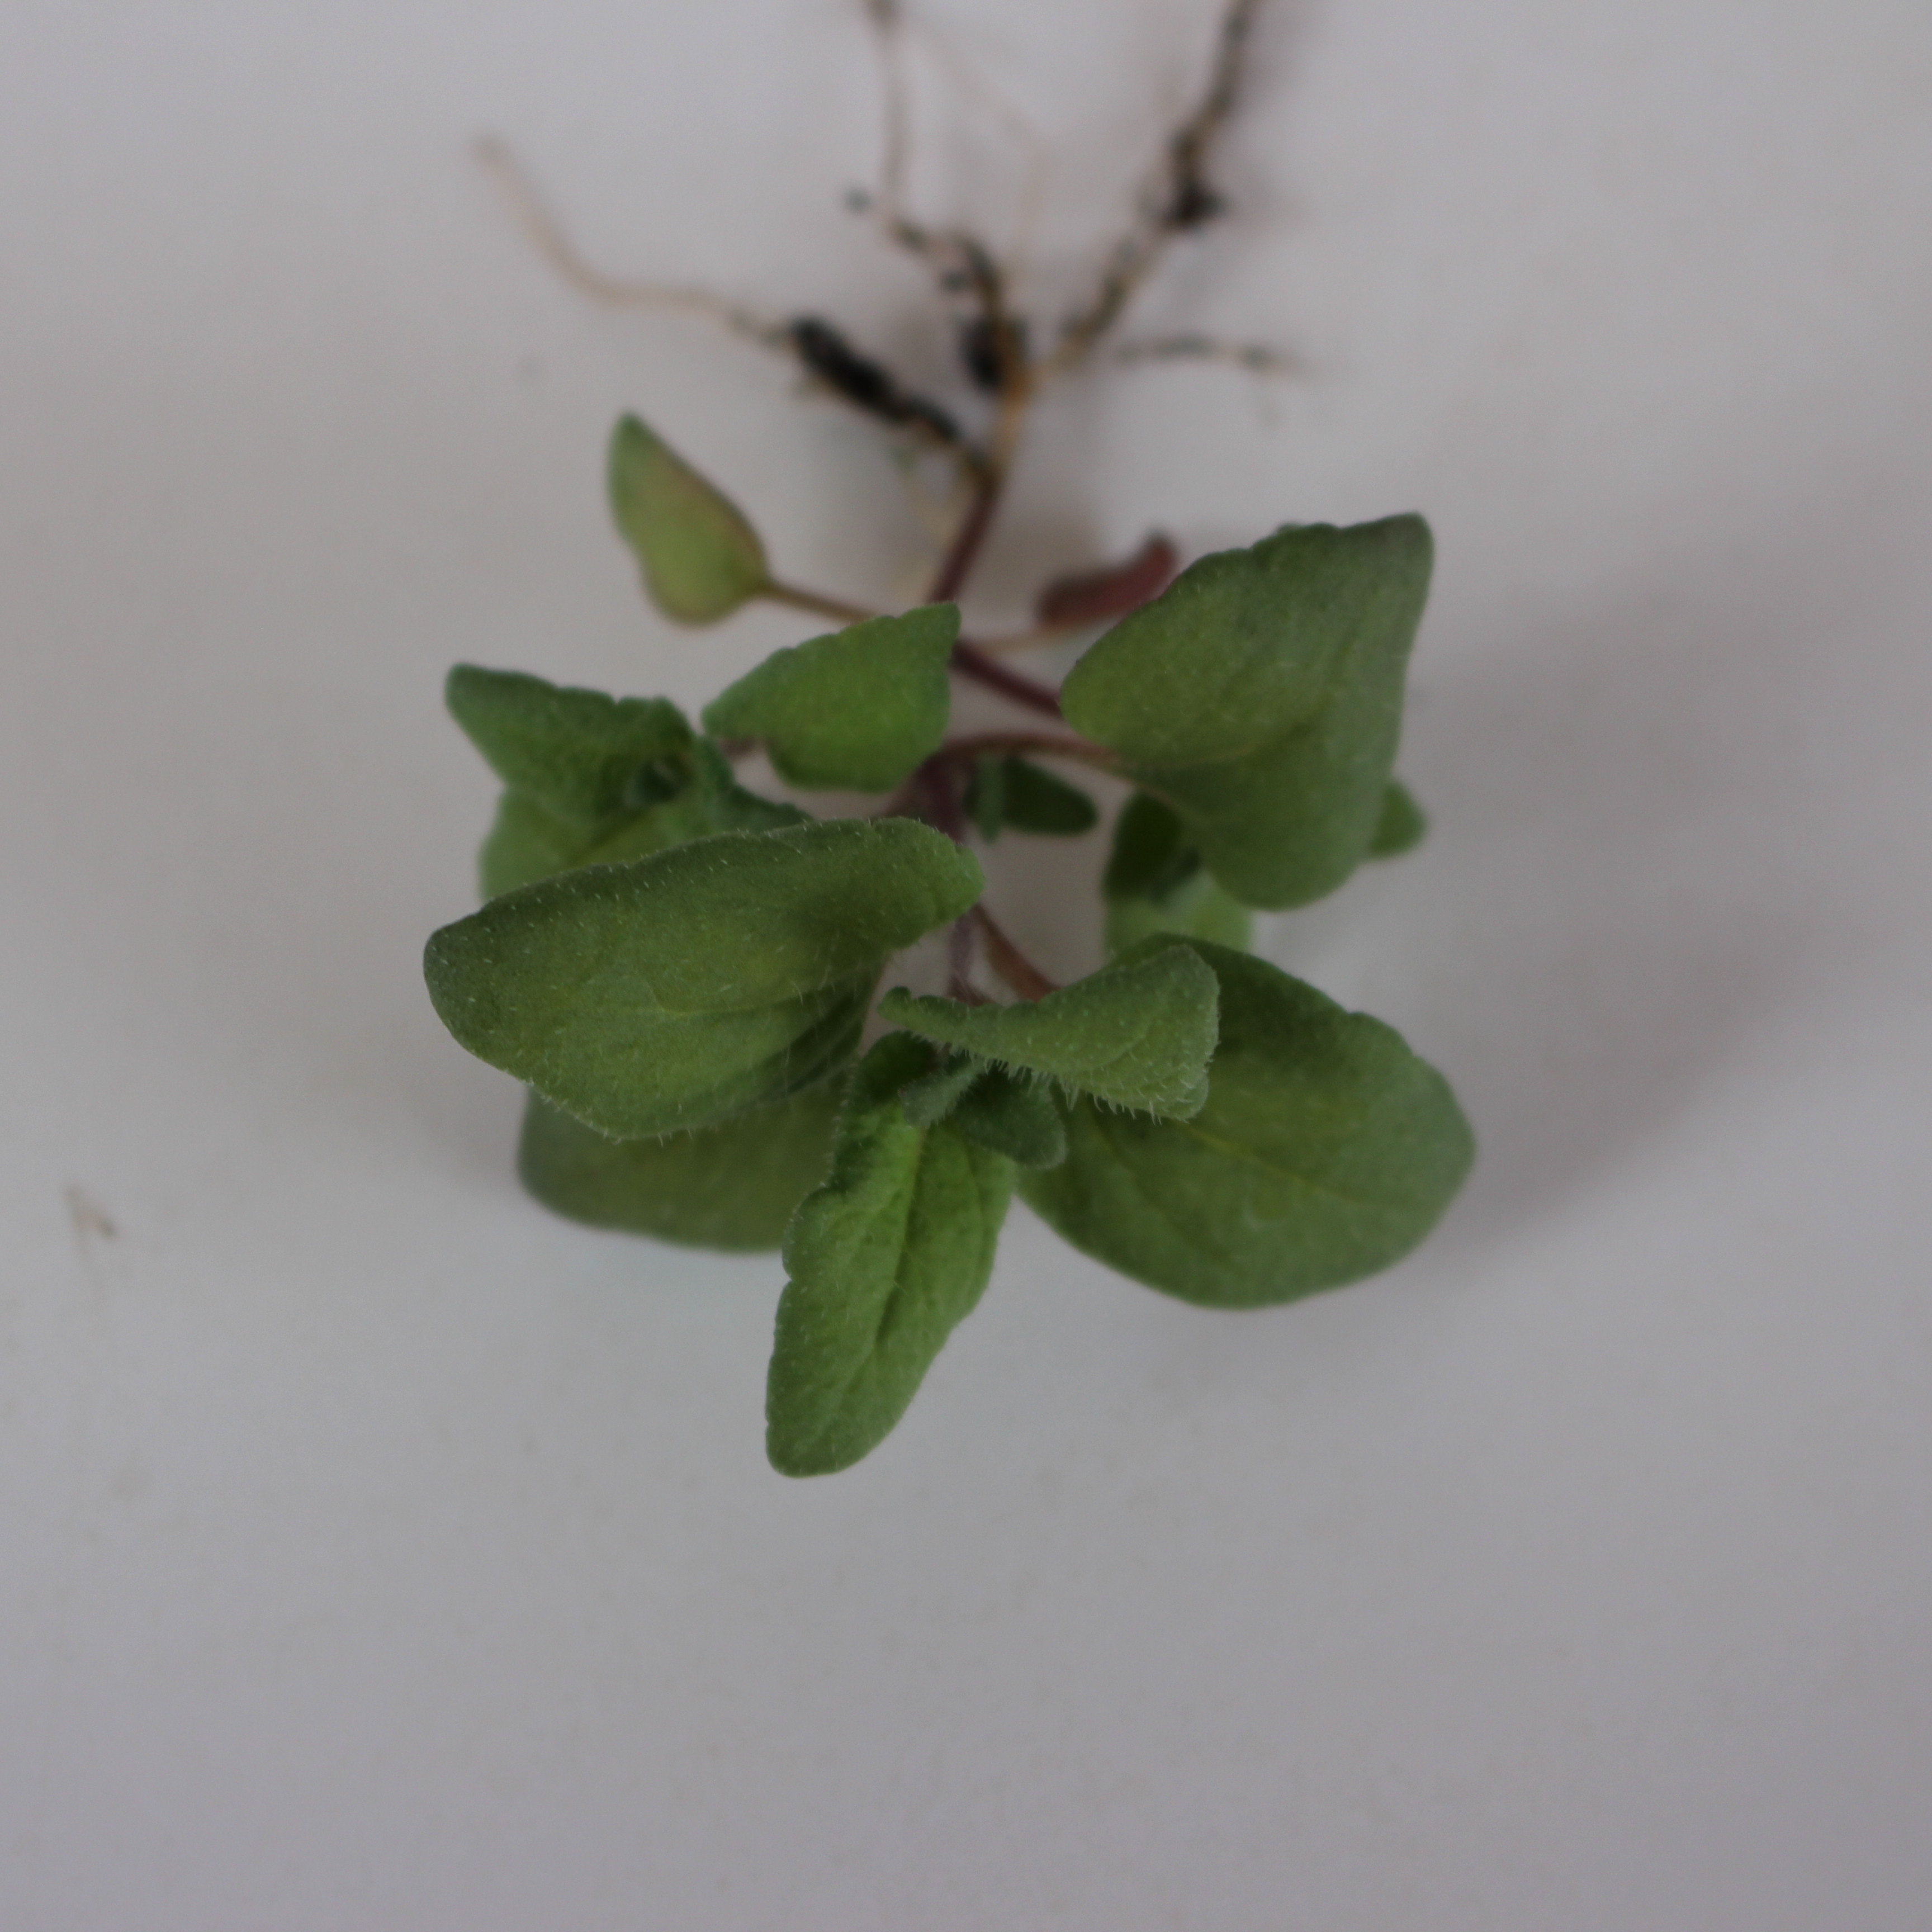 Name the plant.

Veronica persica
